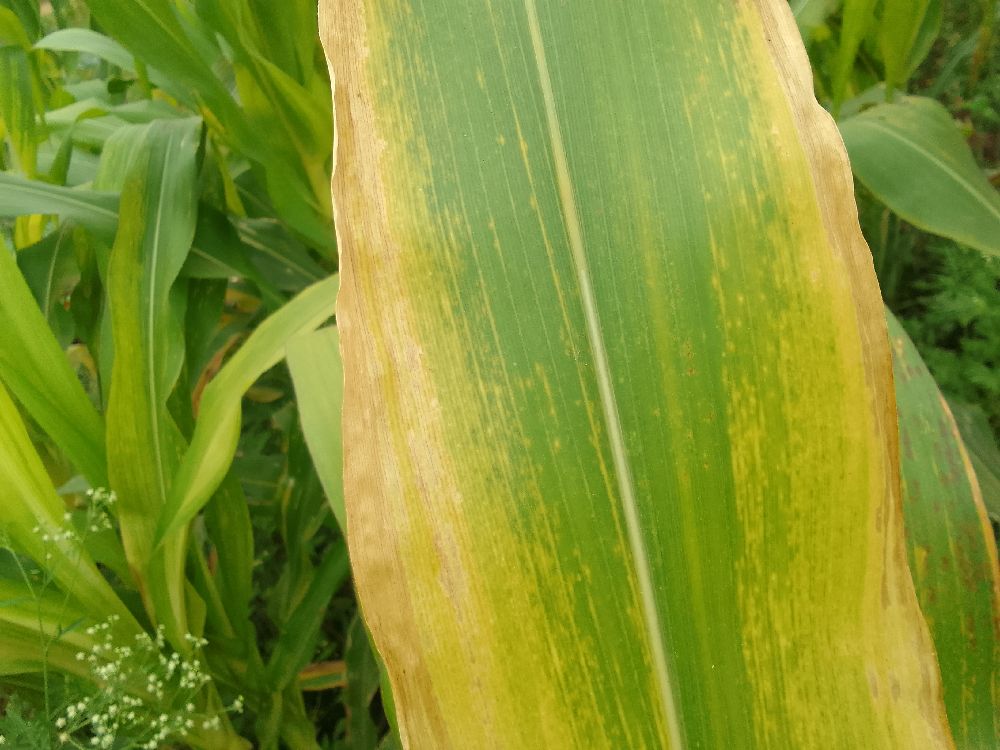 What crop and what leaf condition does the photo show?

maize, maize lethal necrosis
